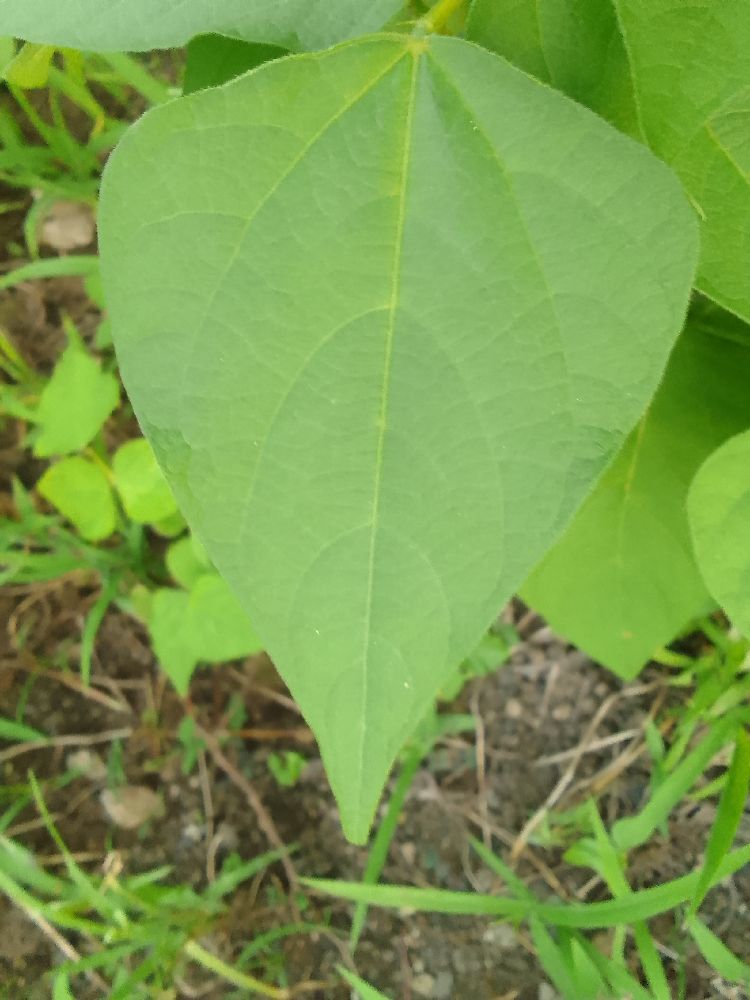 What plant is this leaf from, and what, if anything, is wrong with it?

common bean, healthy
